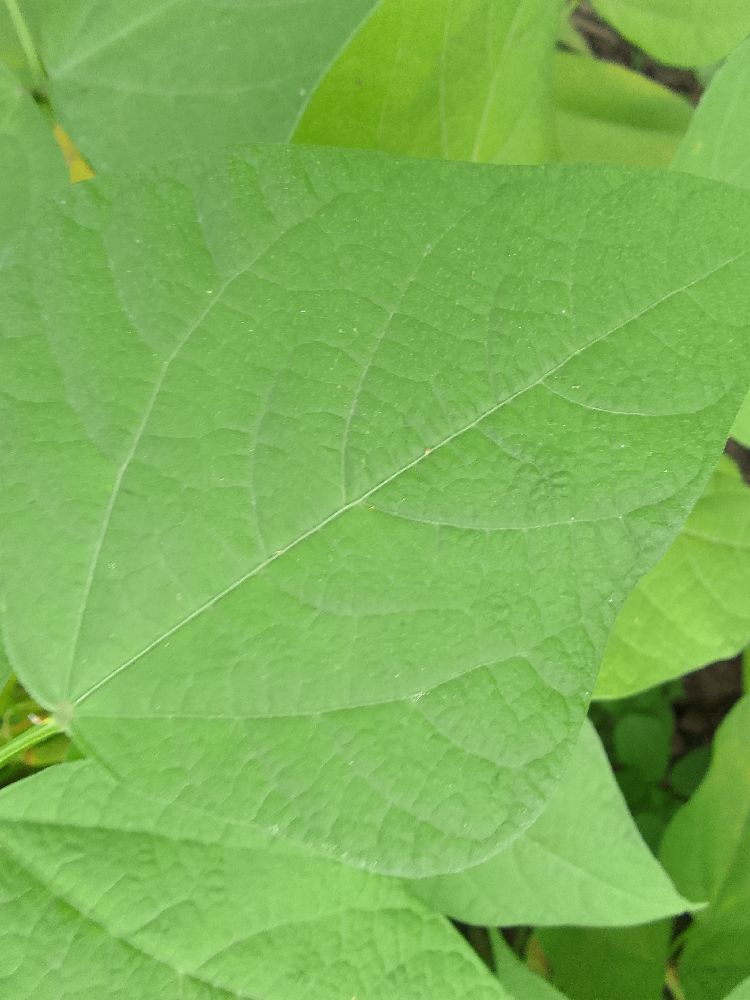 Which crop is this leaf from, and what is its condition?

common bean, healthy
